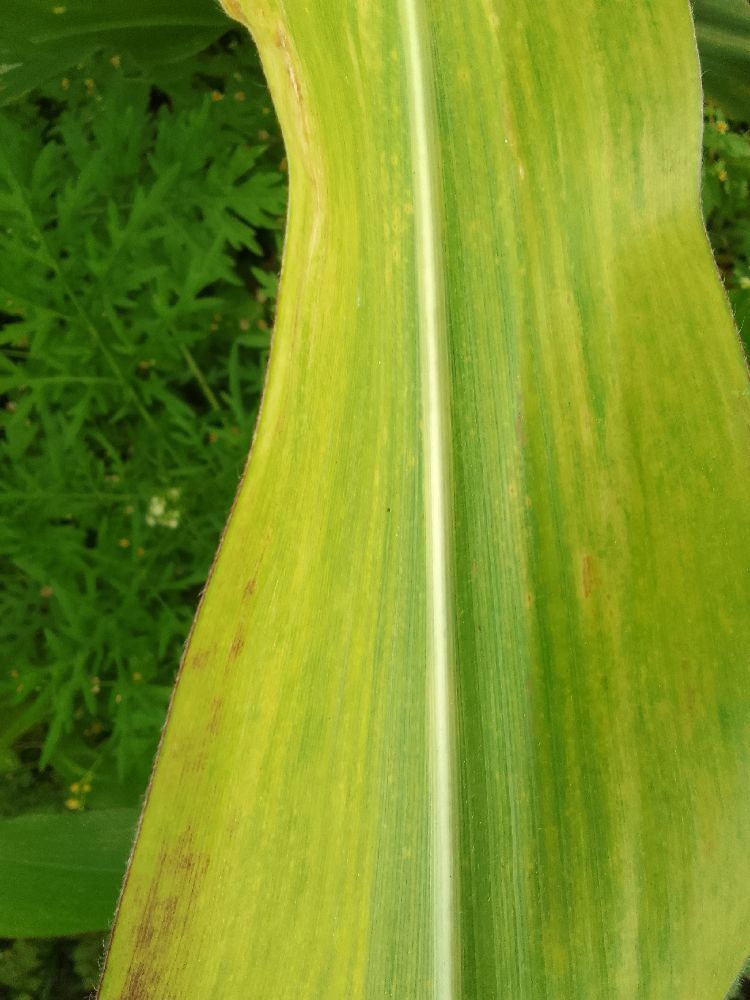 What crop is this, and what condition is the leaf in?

maize, maize lethal necrosis
